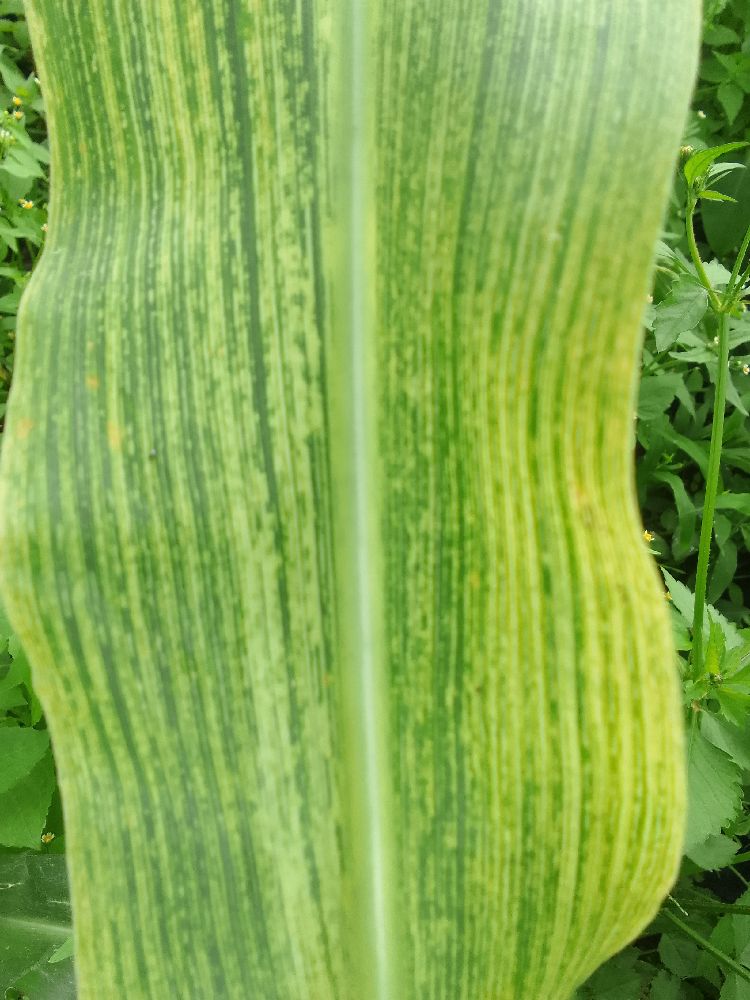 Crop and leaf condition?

maize, maize streak virus
